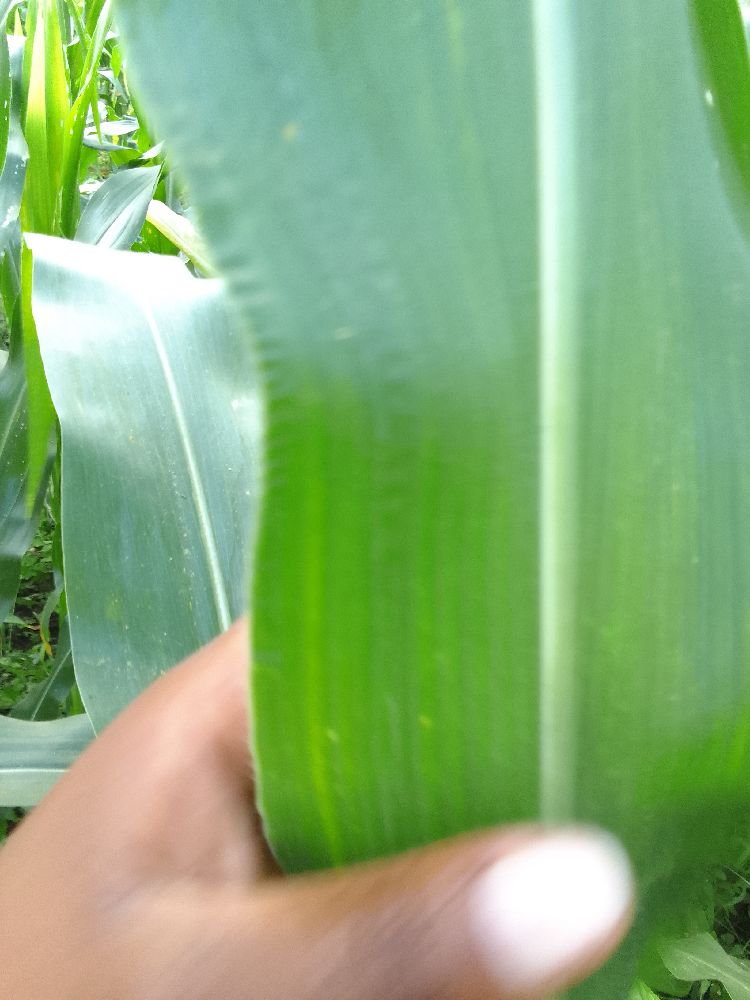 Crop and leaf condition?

maize, healthy
